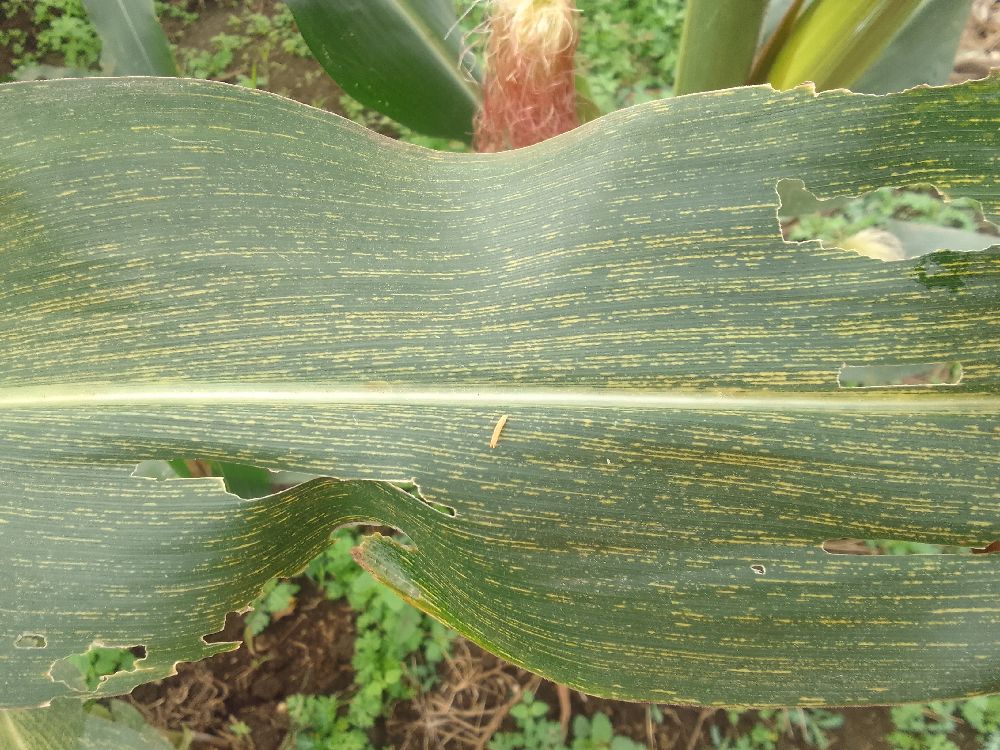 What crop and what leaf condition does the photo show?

maize, maize streak virus
